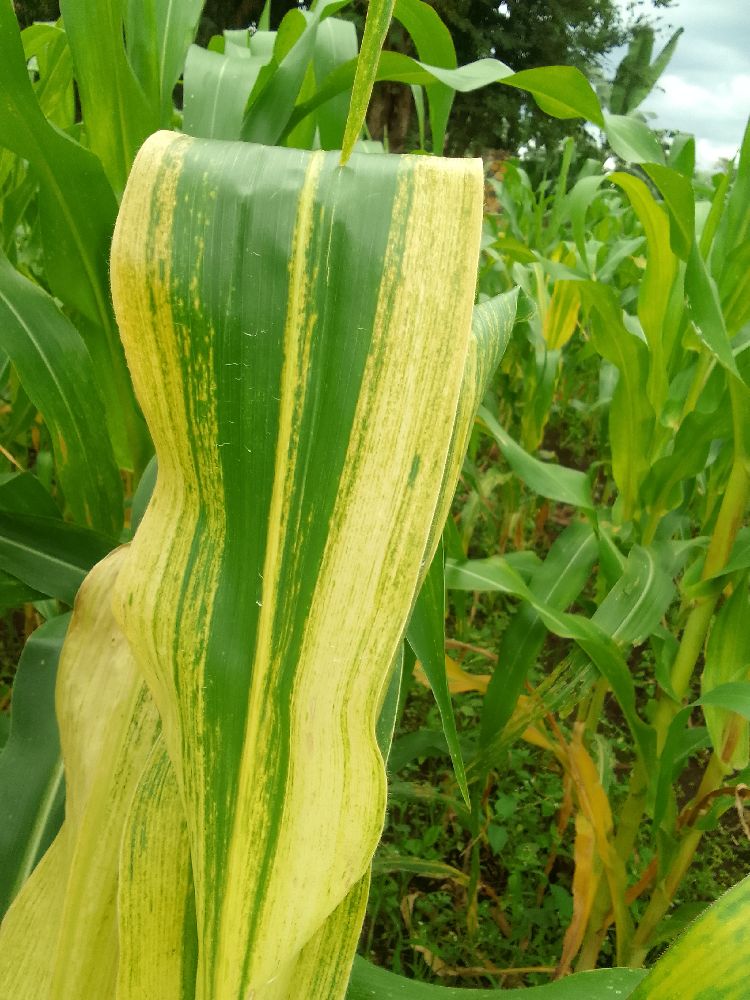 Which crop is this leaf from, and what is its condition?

maize, maize lethal necrosis
